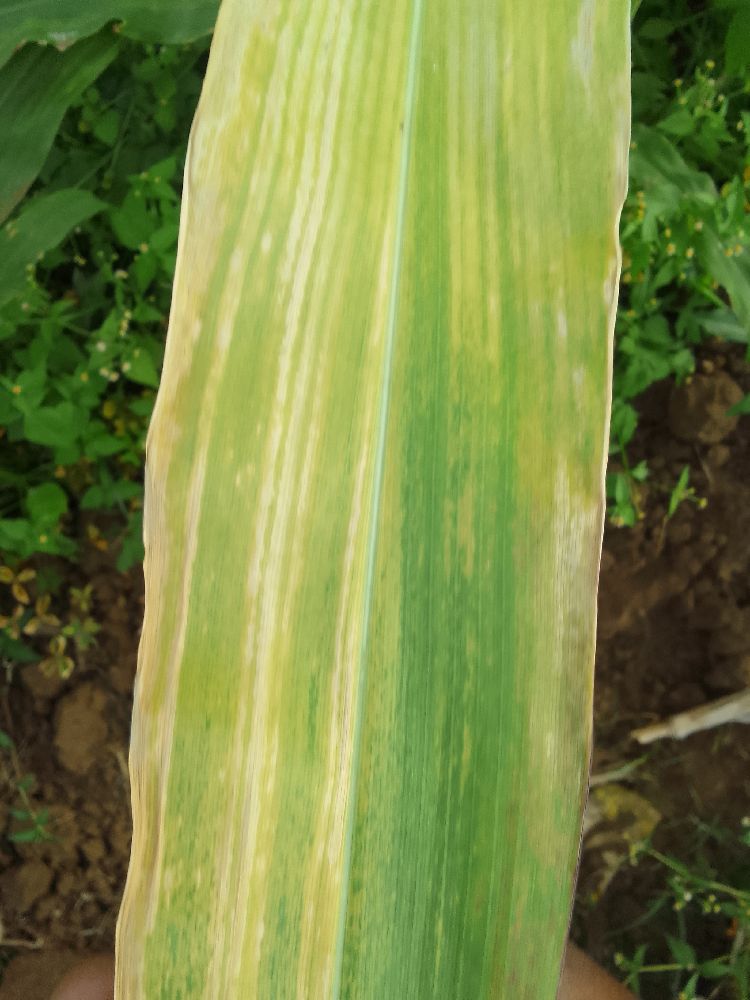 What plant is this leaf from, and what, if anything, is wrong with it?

maize, maize lethal necrosis
